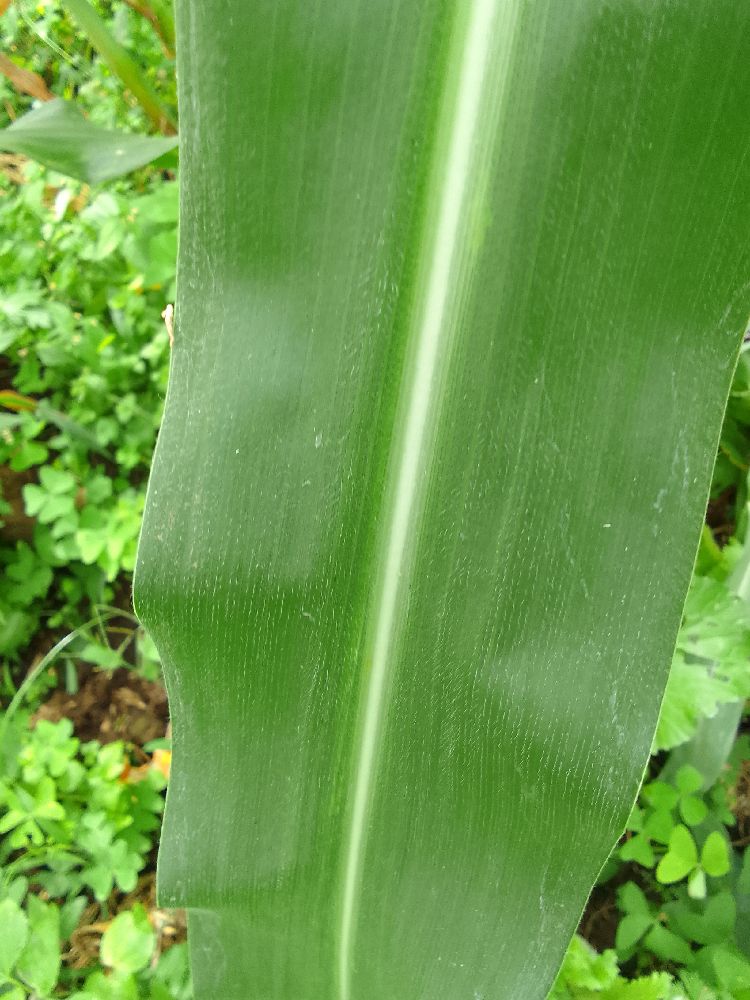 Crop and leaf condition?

maize, healthy
